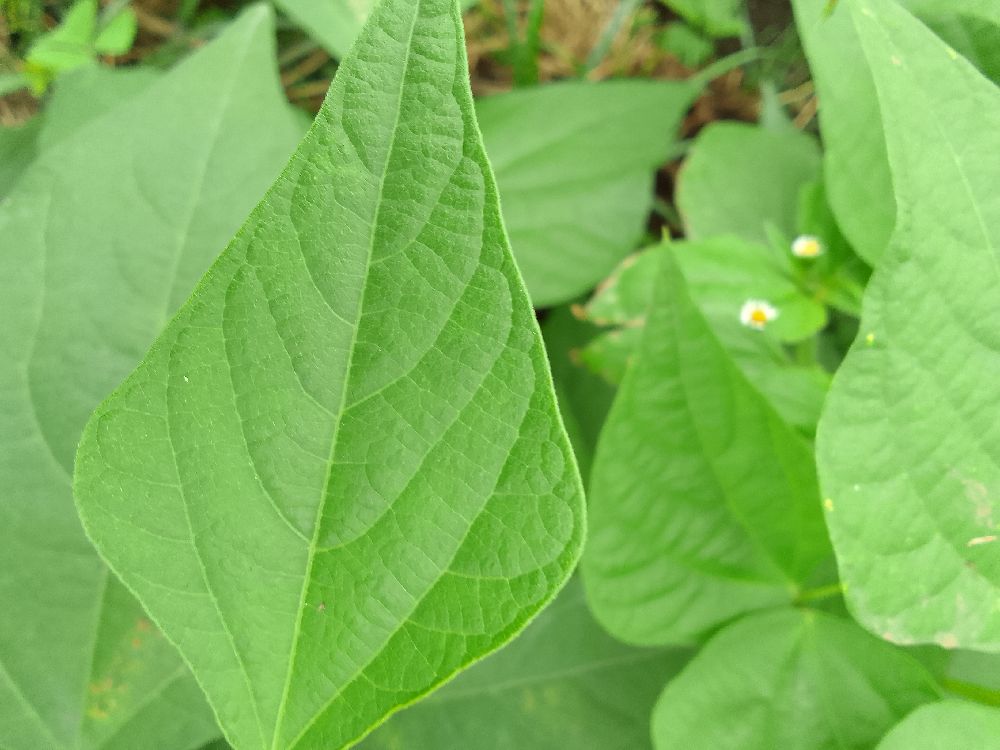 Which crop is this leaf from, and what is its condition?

common bean, healthy
